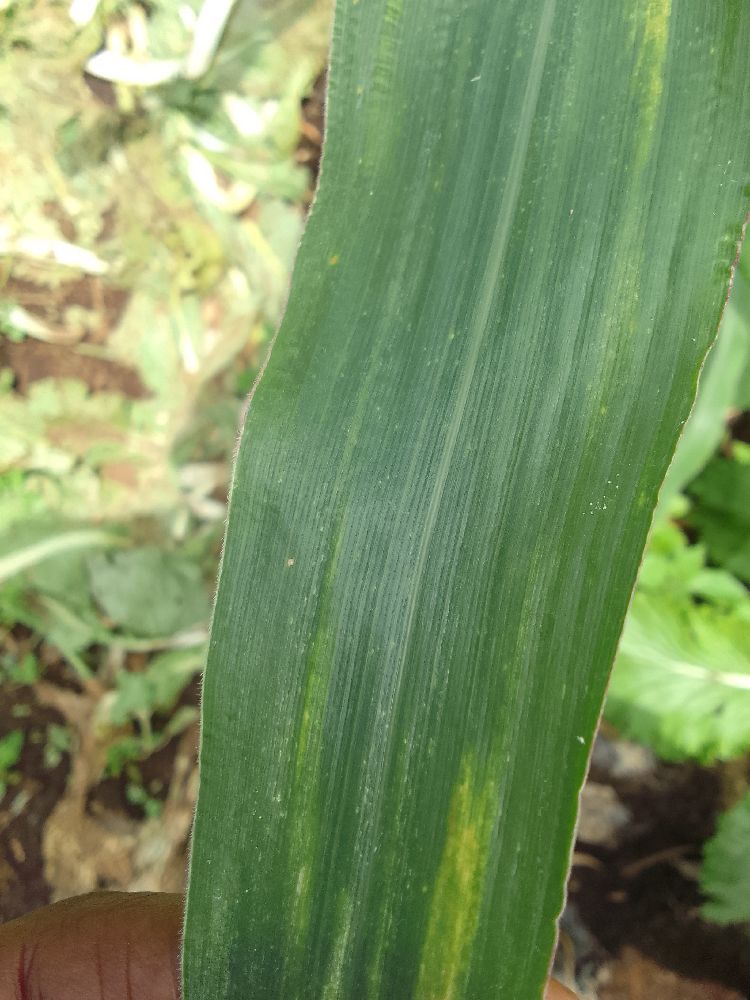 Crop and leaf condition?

maize, maize lethal necrosis
